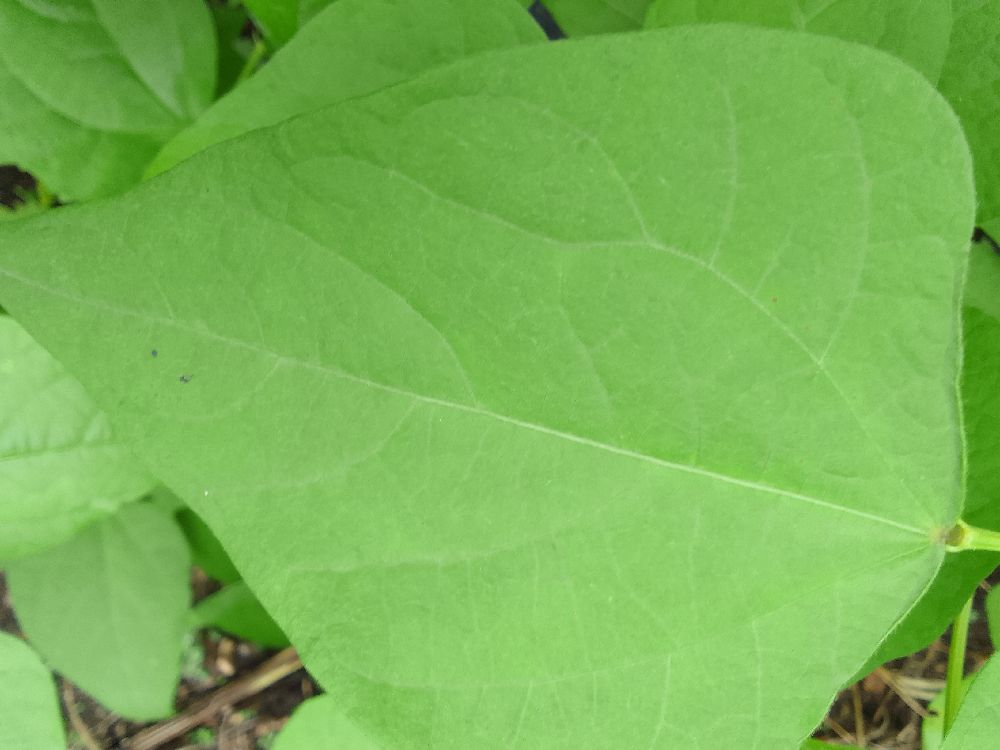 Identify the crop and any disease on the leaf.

common bean, healthy
